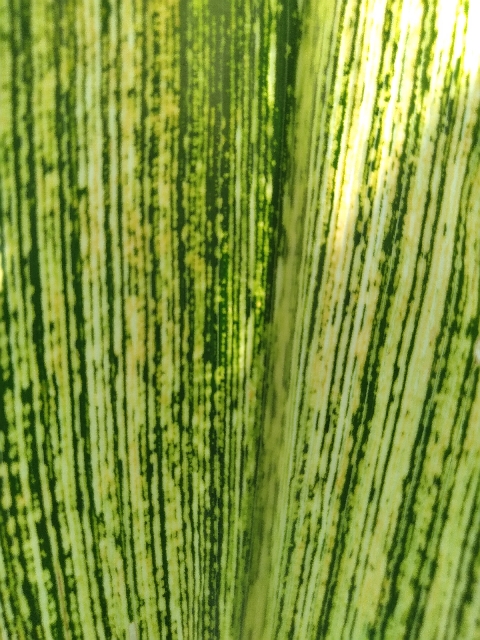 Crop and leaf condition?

maize, maize streak virus
